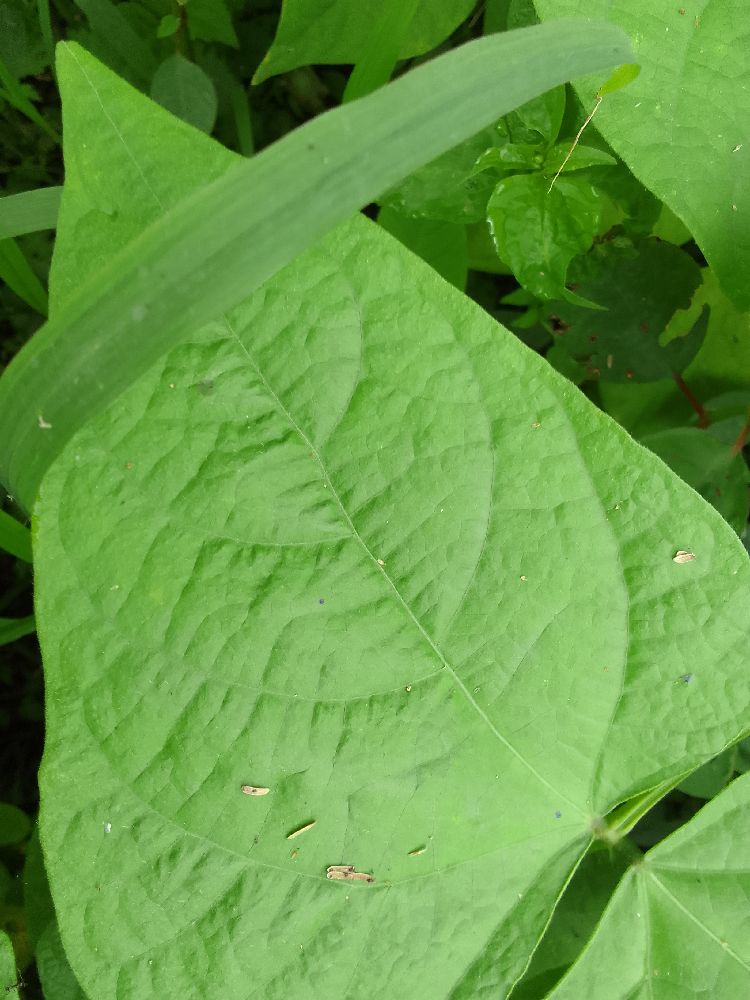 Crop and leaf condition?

common bean, healthy
